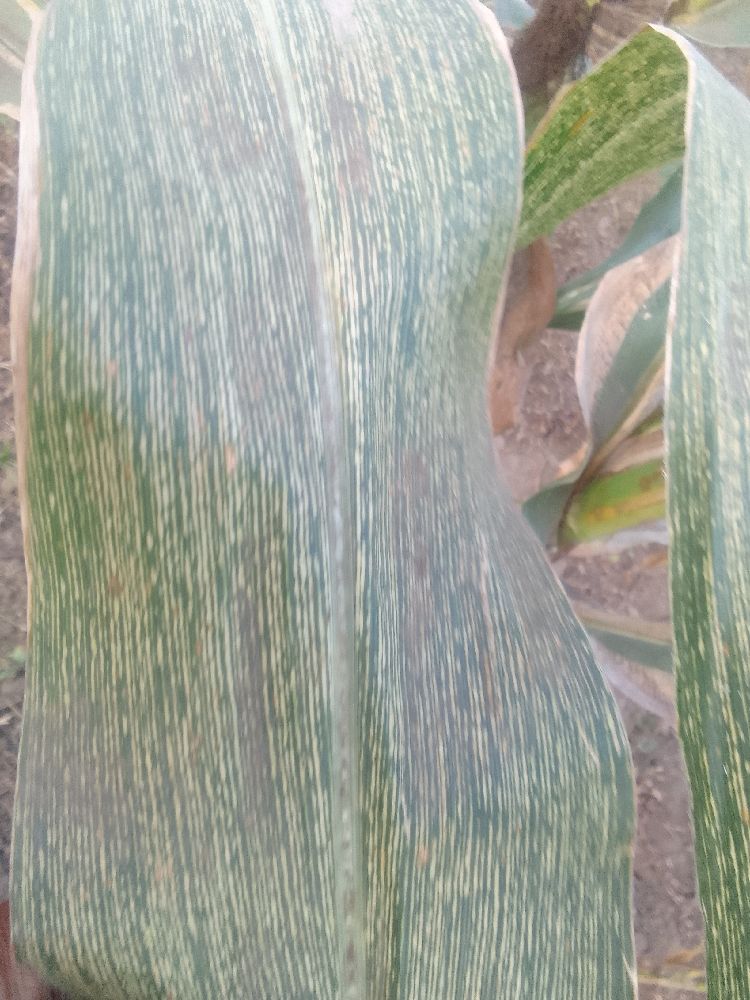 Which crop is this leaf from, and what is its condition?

maize, maize streak virus
